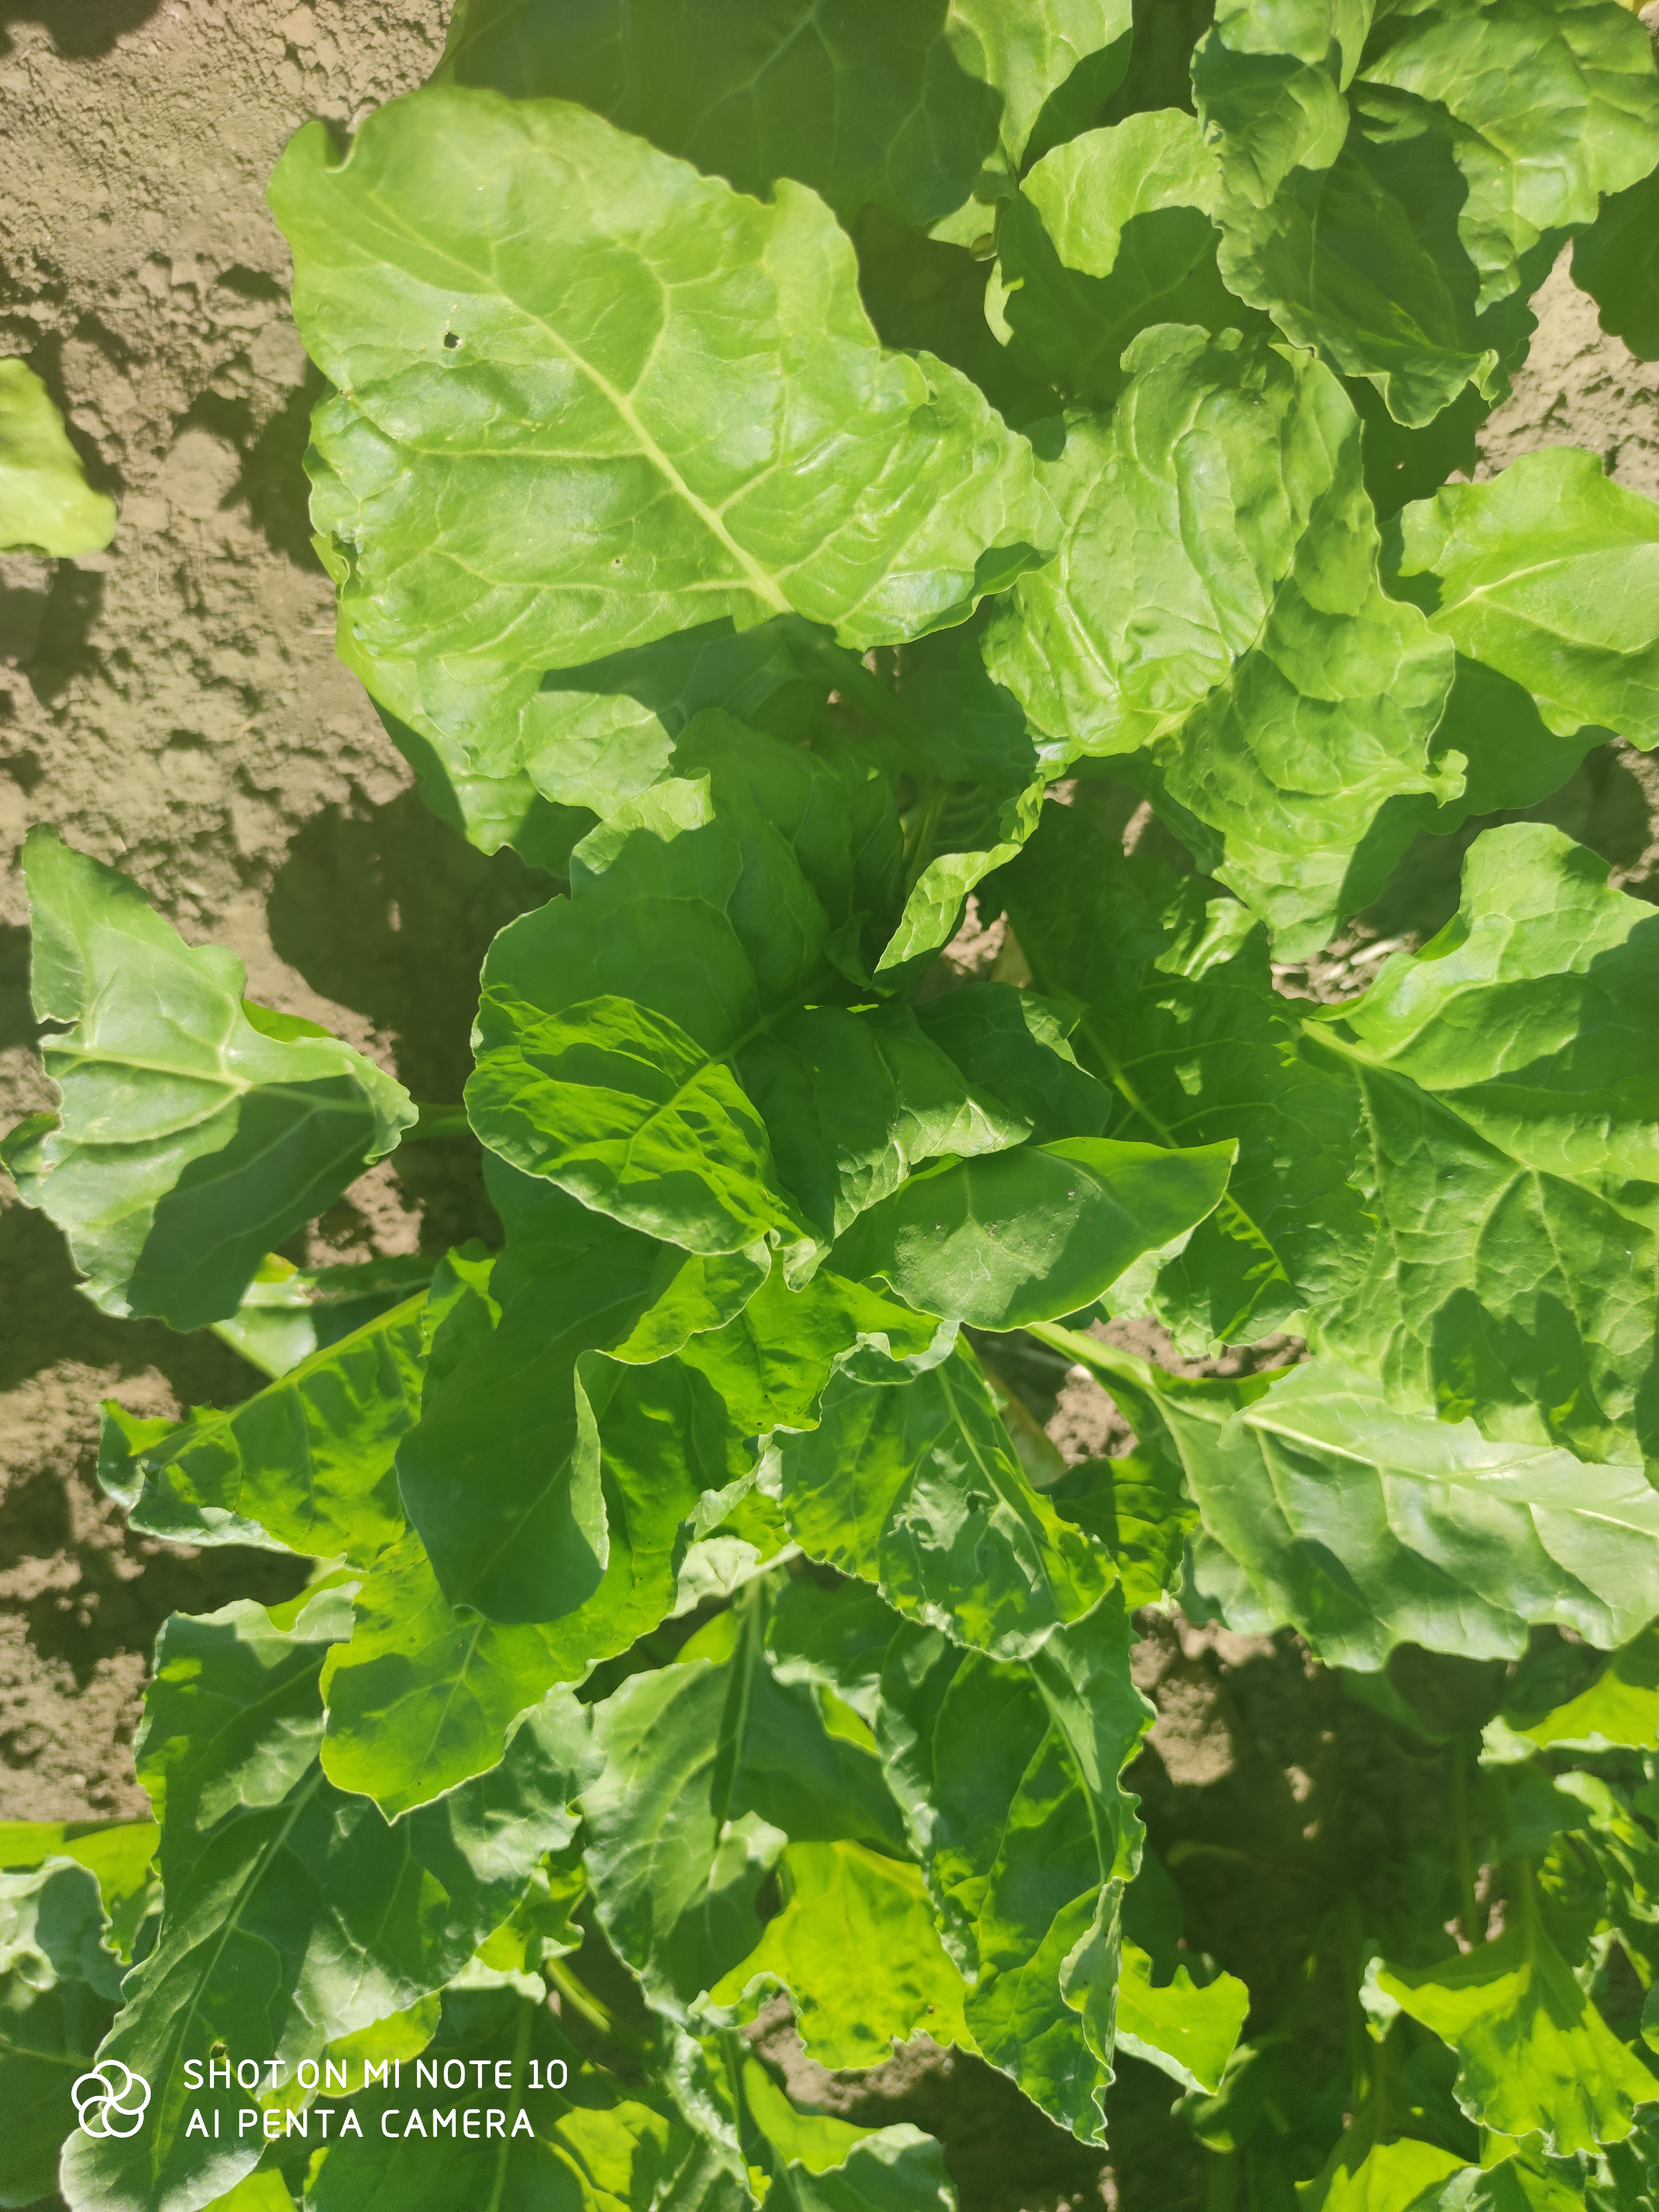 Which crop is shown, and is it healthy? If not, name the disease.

beet, unaffected
